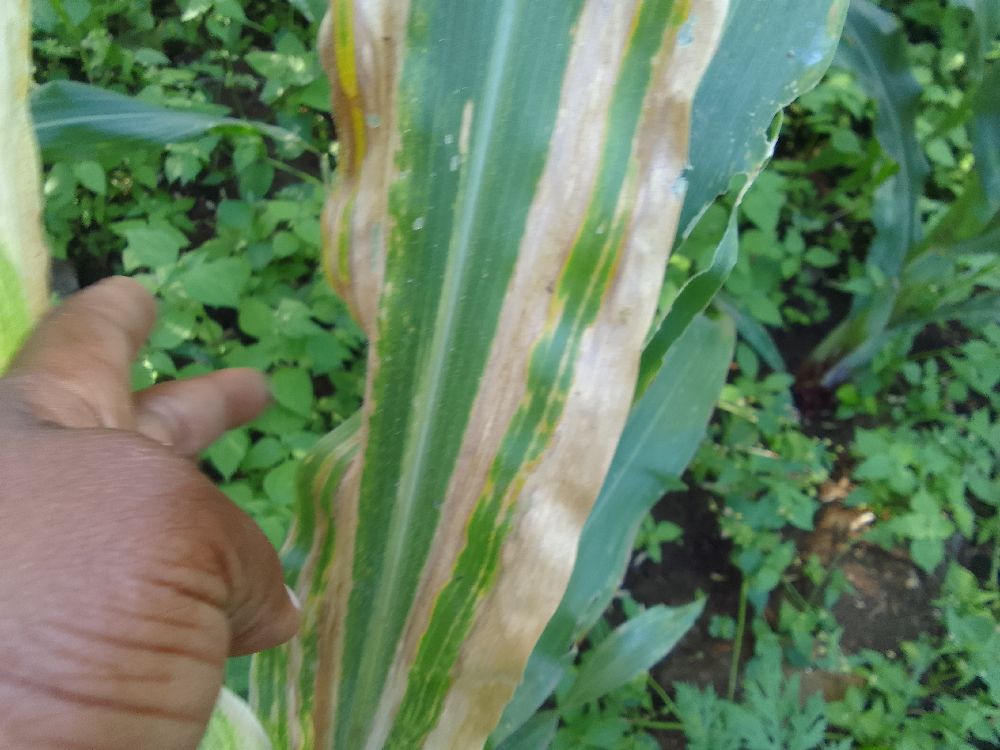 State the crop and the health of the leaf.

maize, maize lethal necrosis
